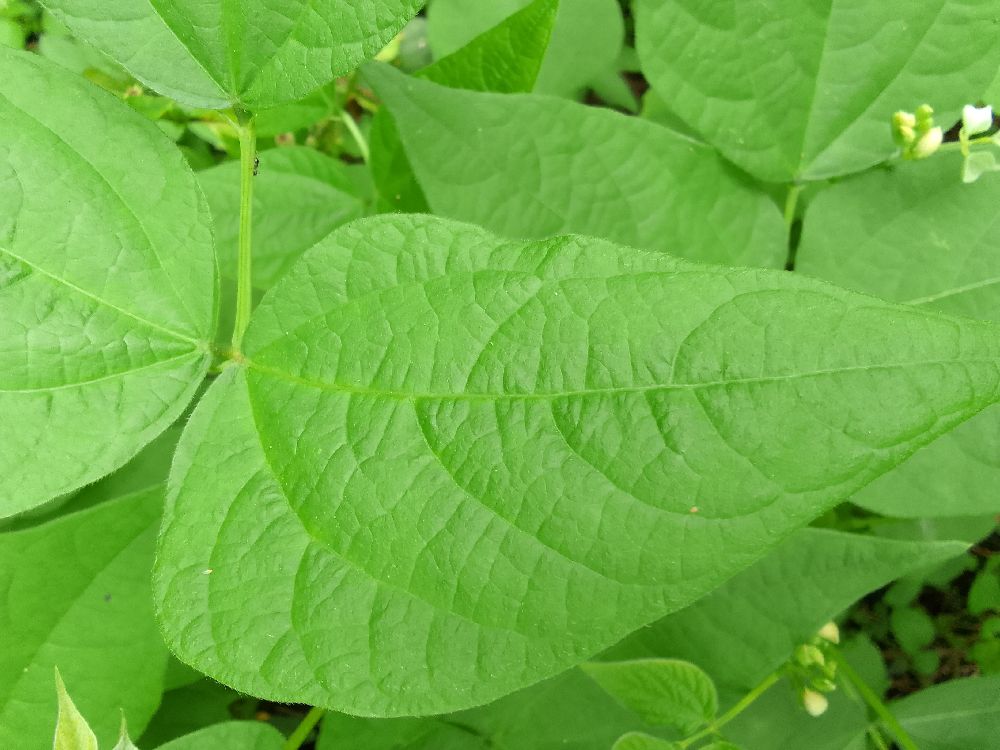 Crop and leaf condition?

common bean, healthy
